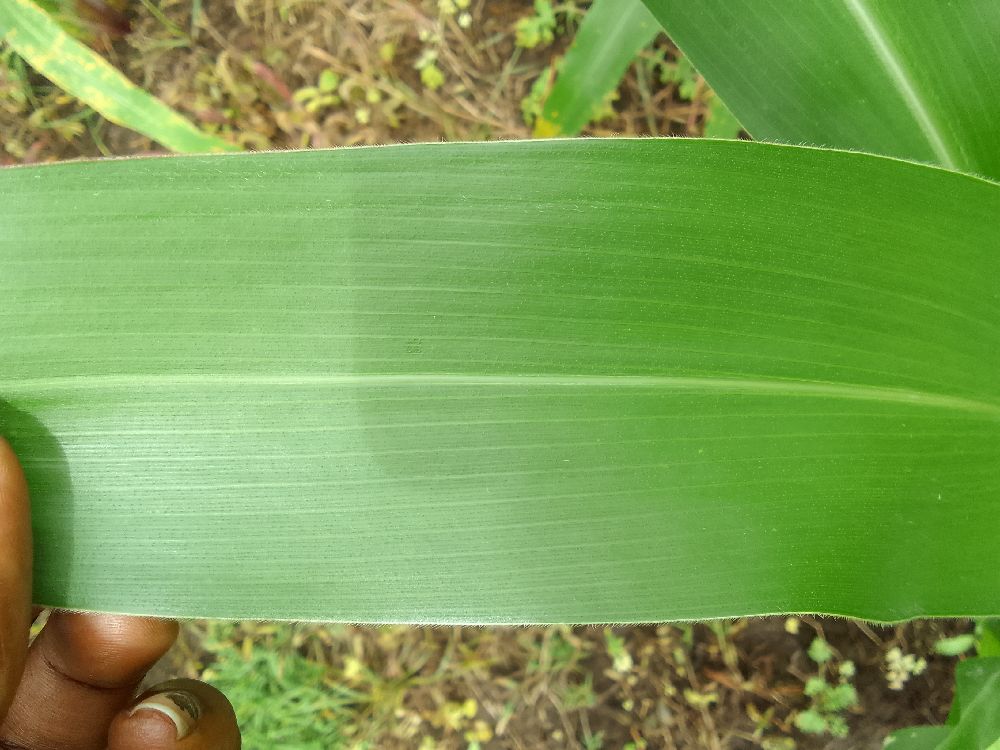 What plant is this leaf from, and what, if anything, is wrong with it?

maize, healthy
